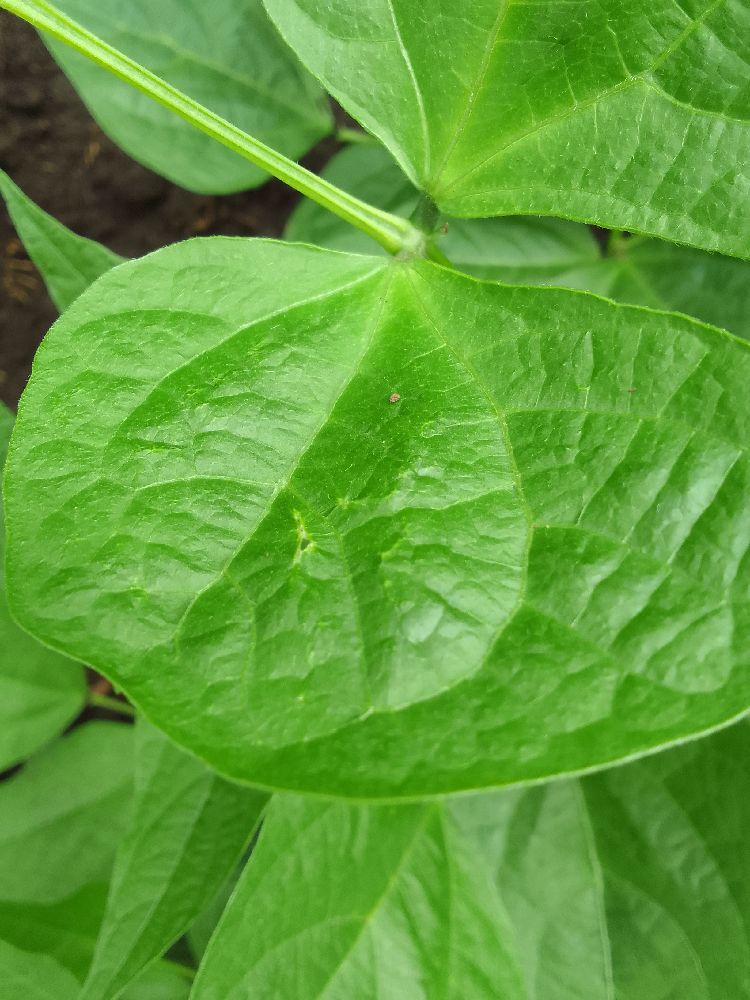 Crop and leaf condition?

common bean, healthy
